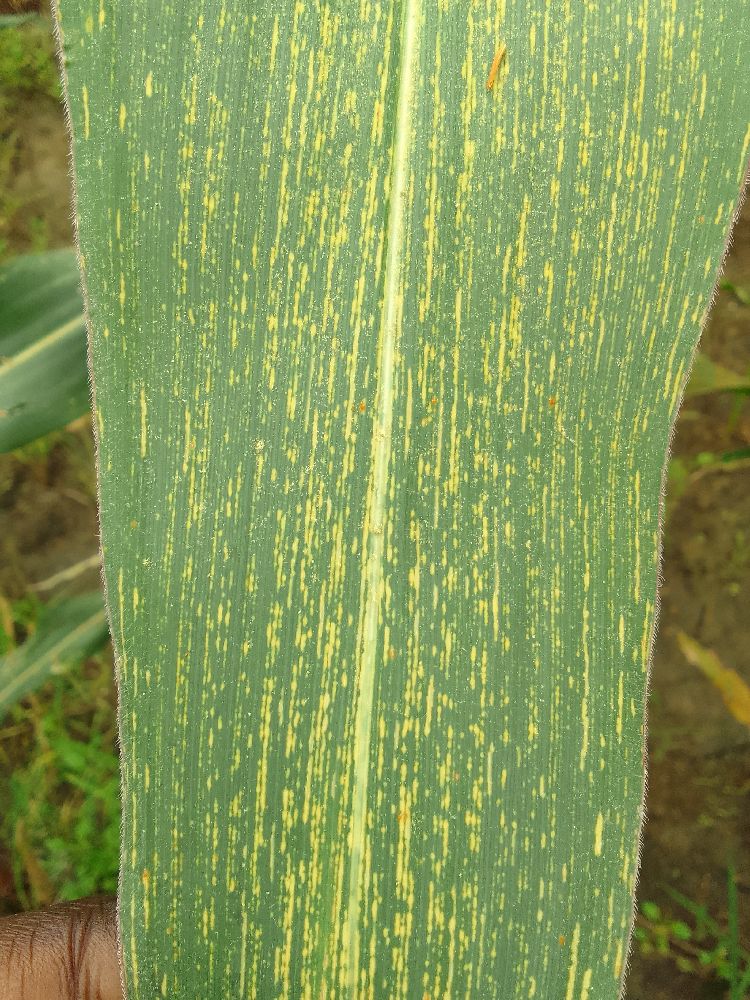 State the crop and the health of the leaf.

maize, maize streak virus
